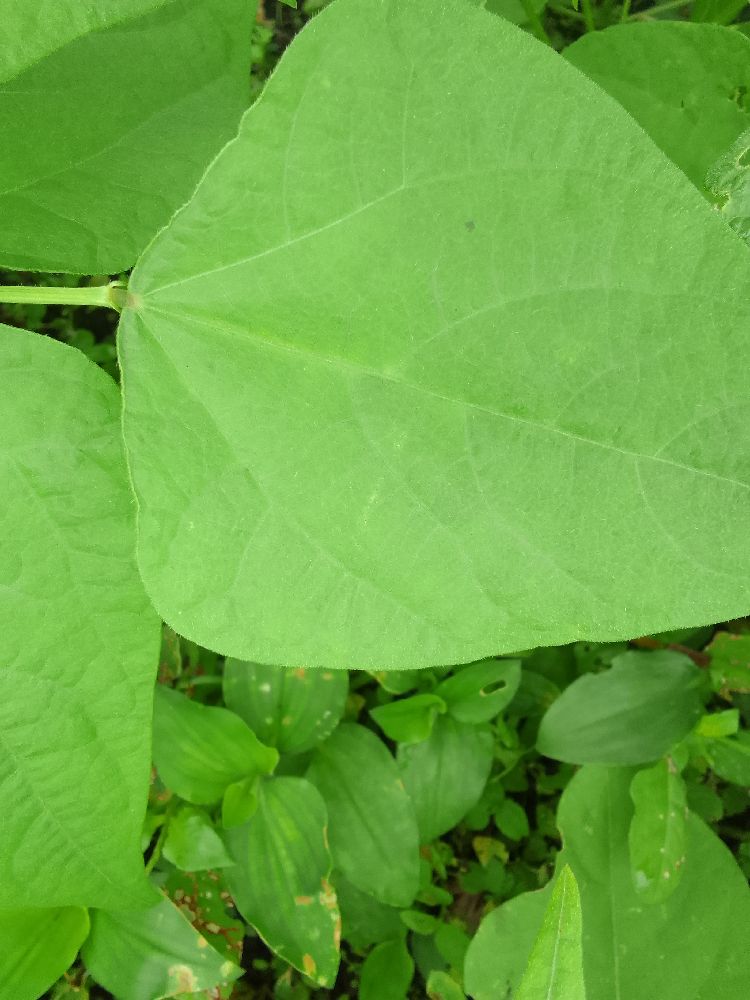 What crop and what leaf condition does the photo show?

common bean, healthy
